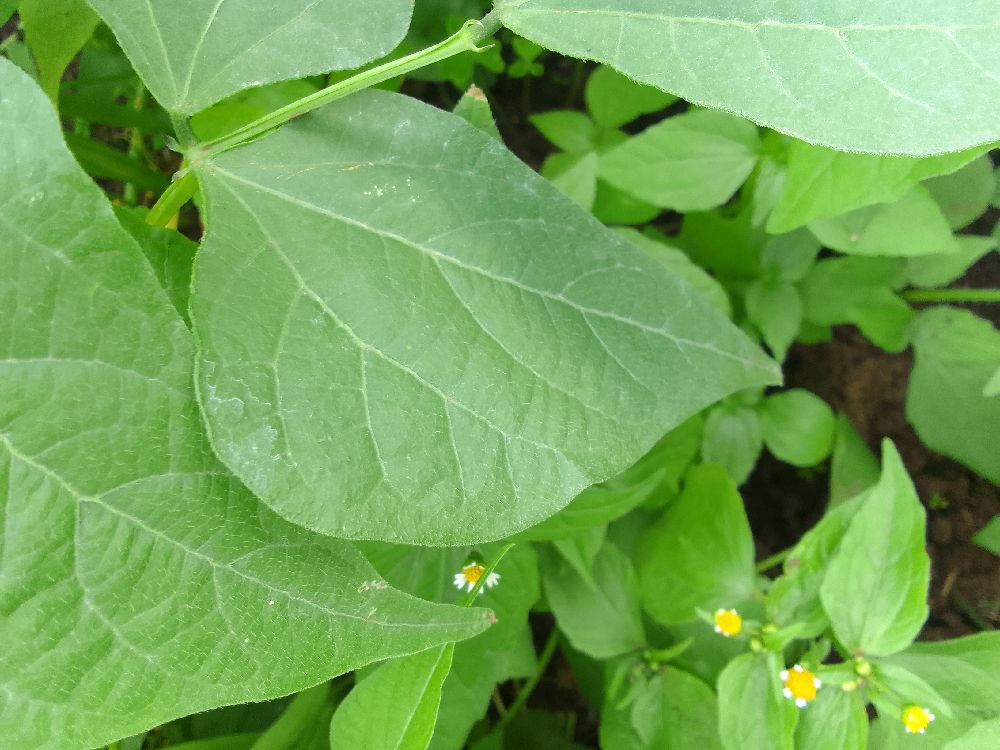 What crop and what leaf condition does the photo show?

common bean, healthy
